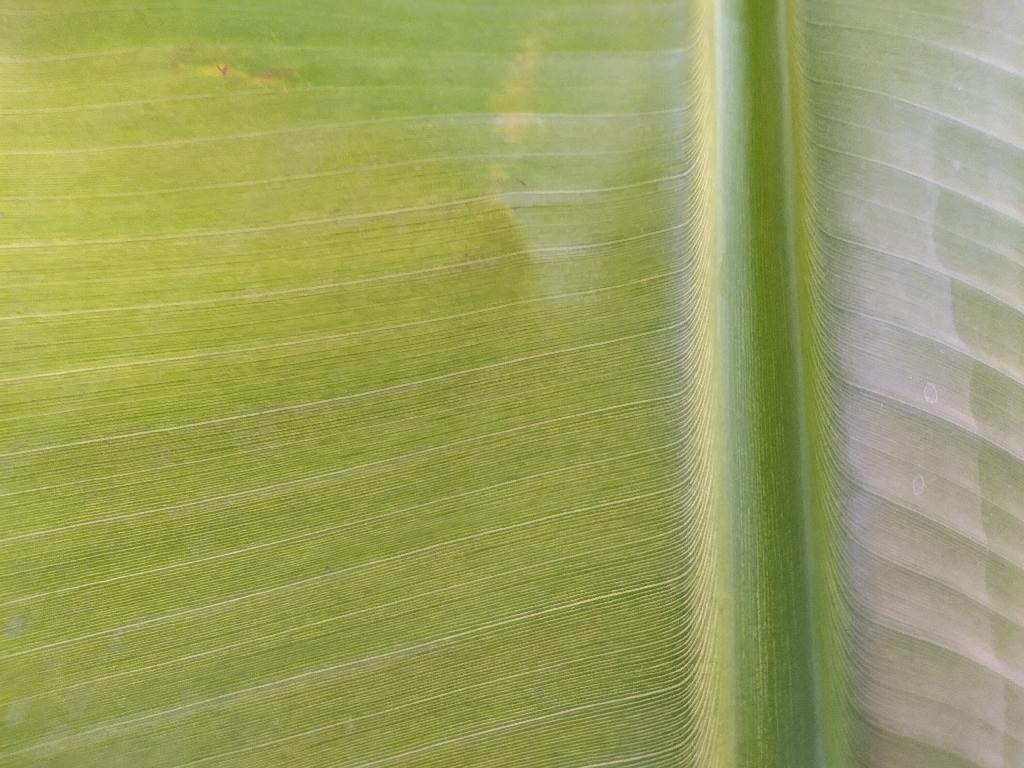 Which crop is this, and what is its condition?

banana, healthy
